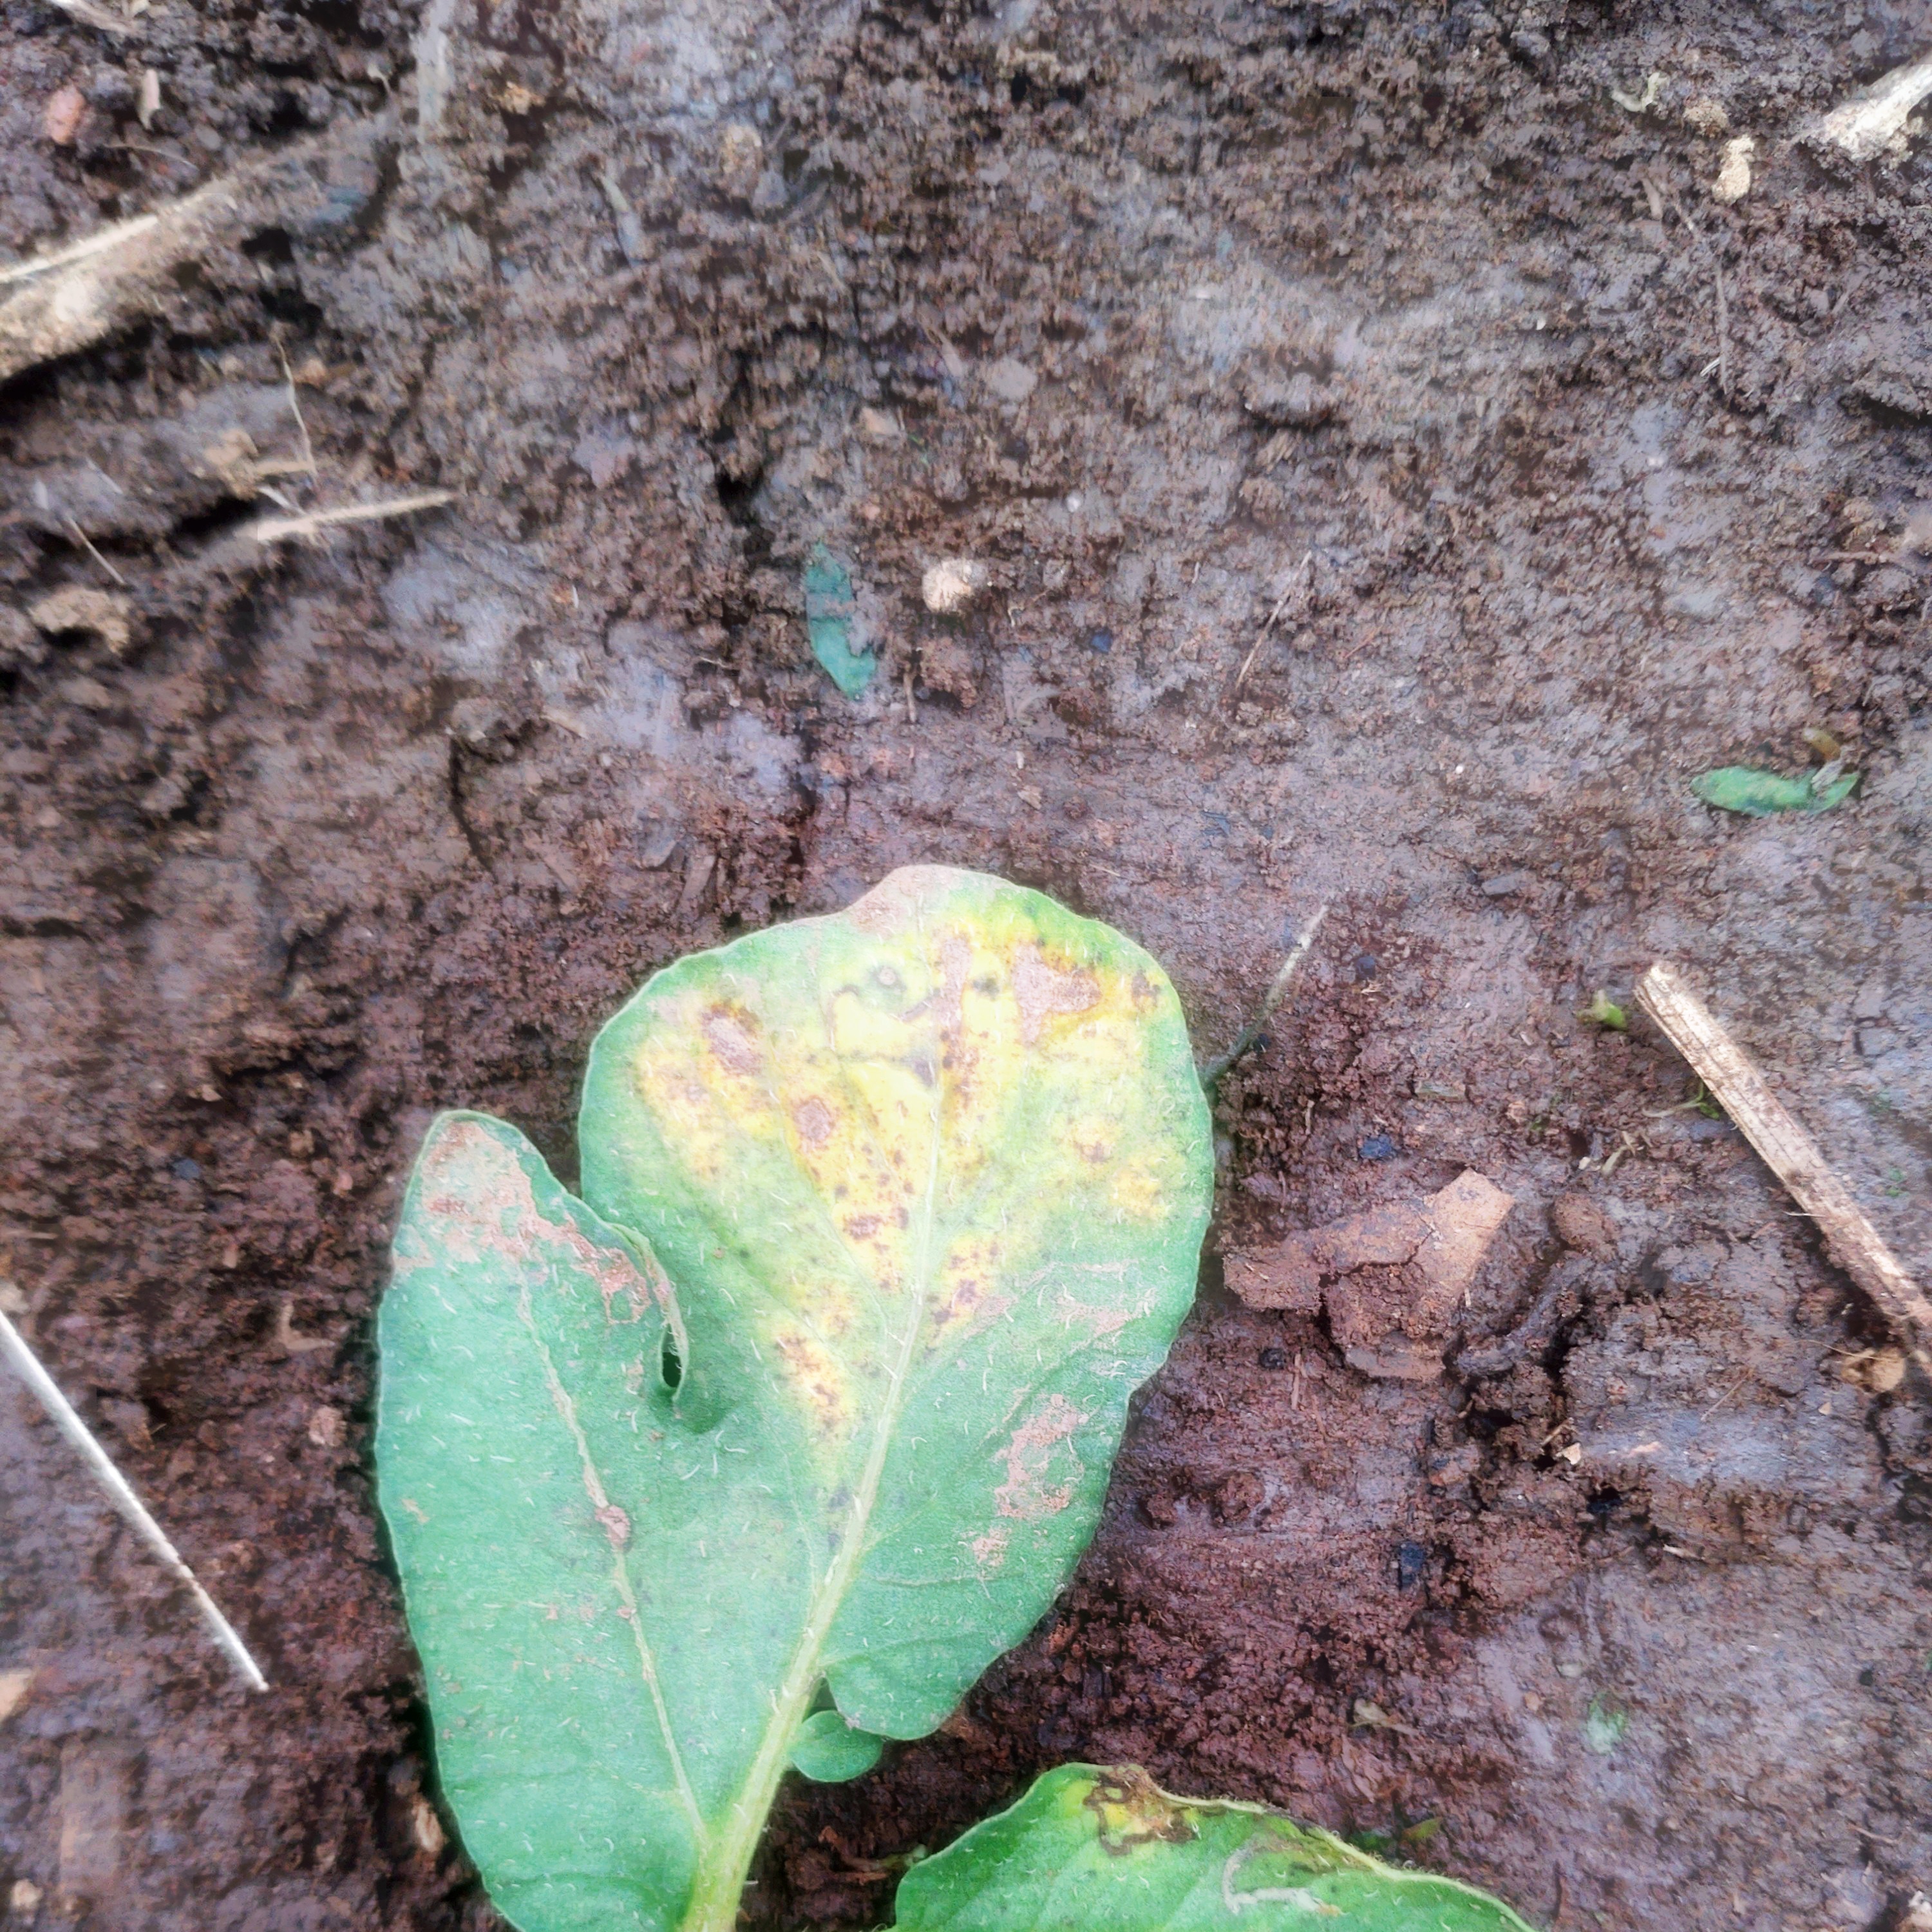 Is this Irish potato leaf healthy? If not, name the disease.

late blight
